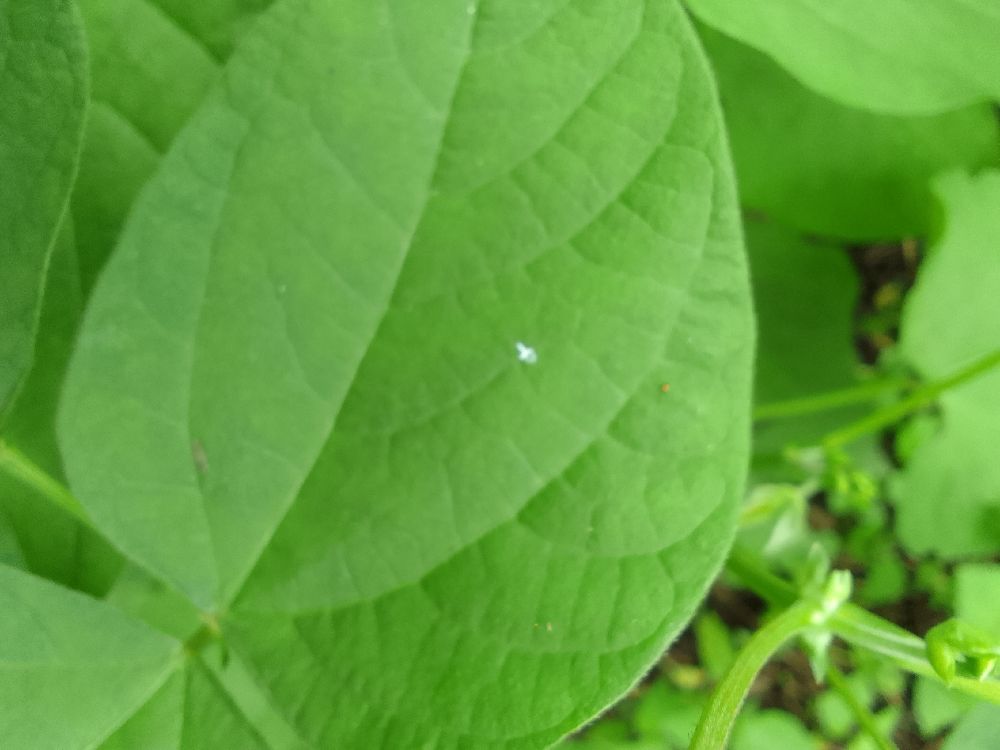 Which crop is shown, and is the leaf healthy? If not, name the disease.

common bean, healthy
